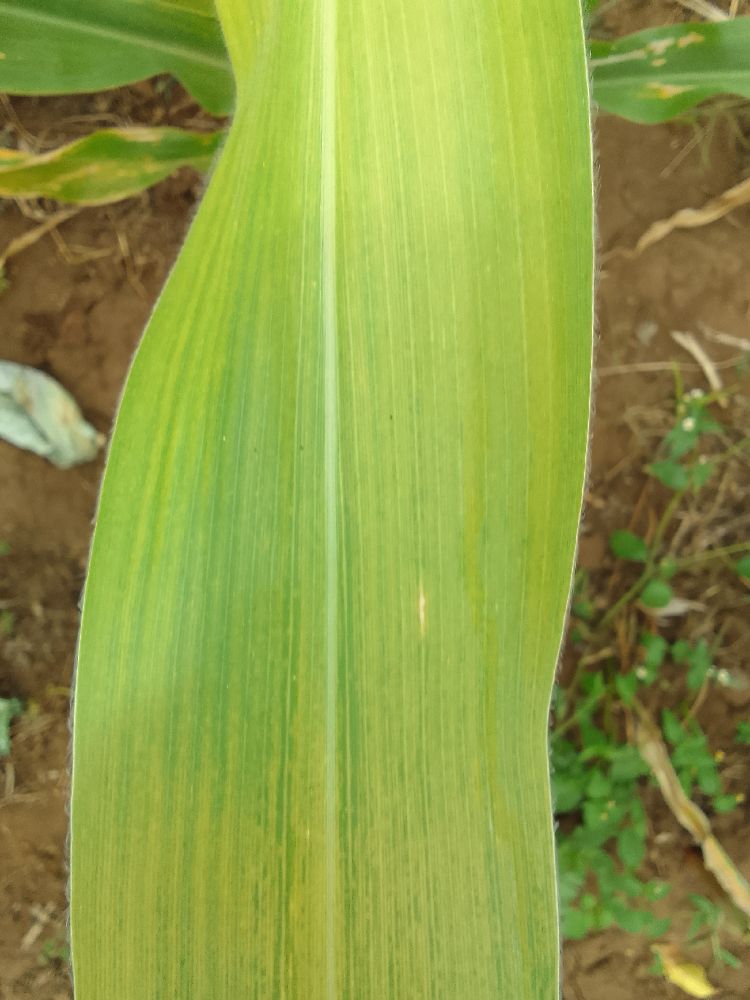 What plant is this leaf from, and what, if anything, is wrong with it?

maize, maize lethal necrosis
